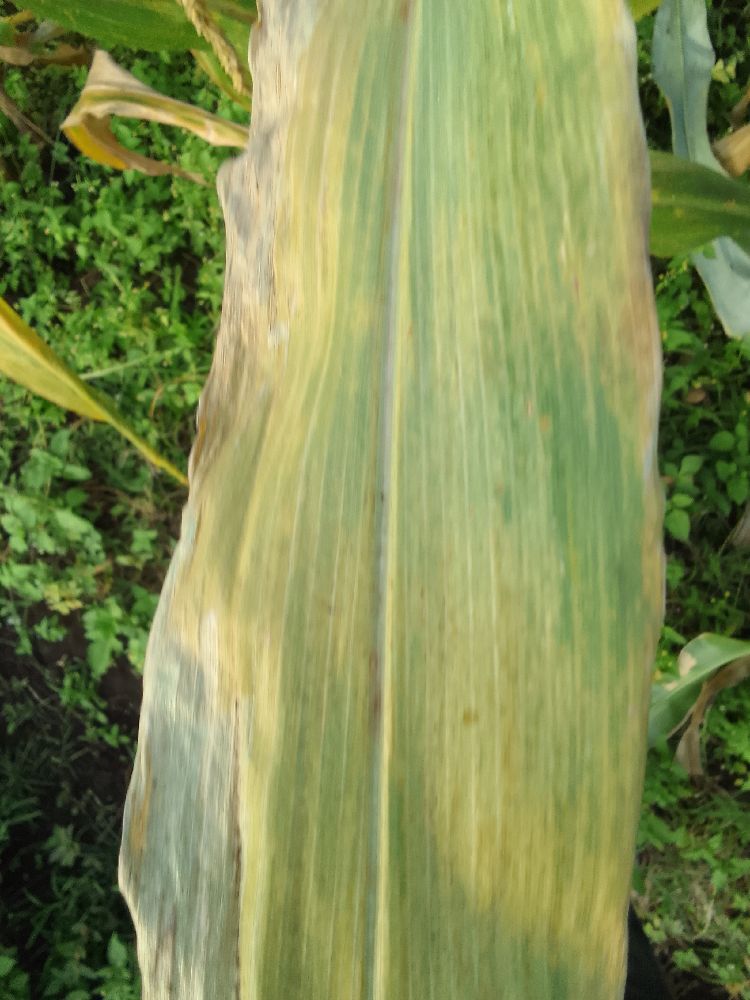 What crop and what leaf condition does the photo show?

maize, maize lethal necrosis
